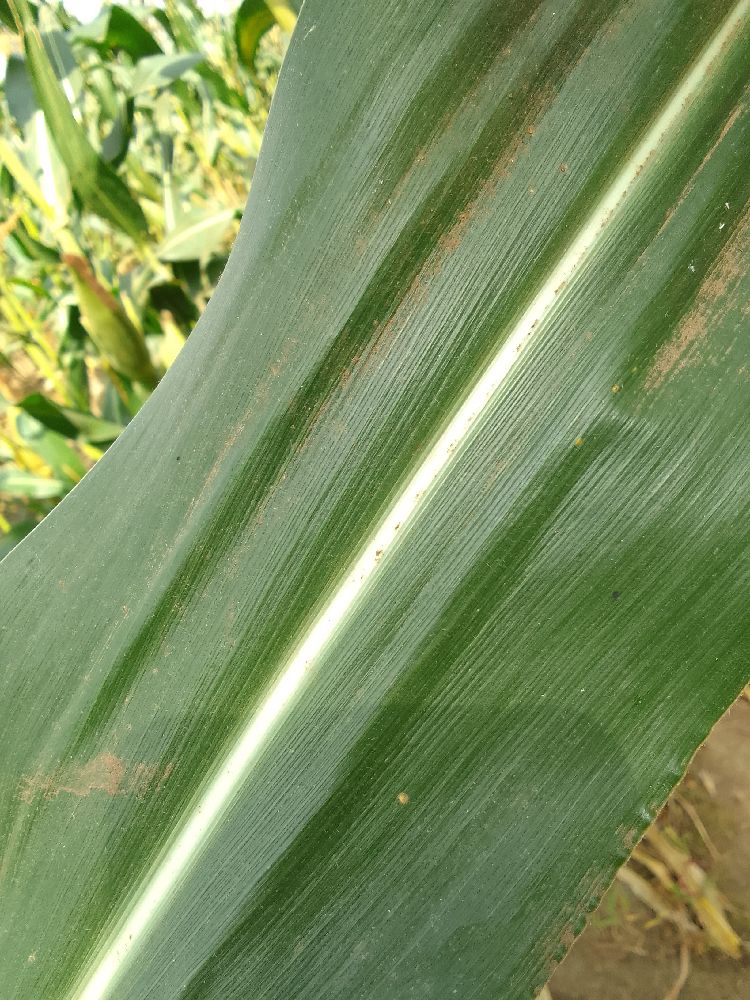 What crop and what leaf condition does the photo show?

maize, healthy
